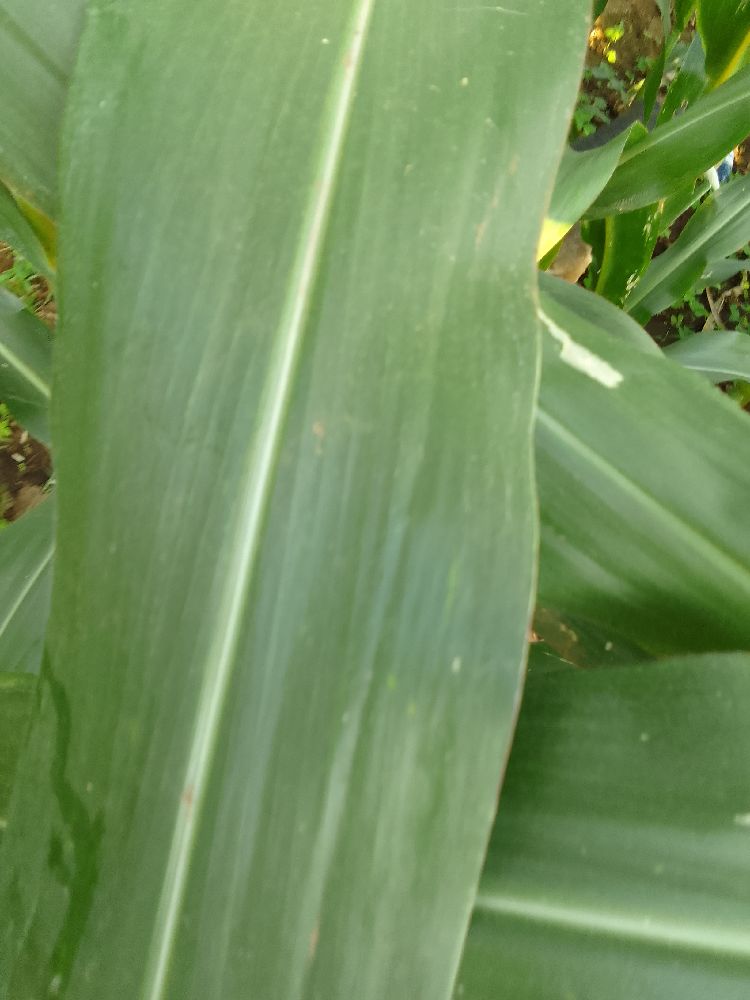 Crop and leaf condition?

maize, healthy
